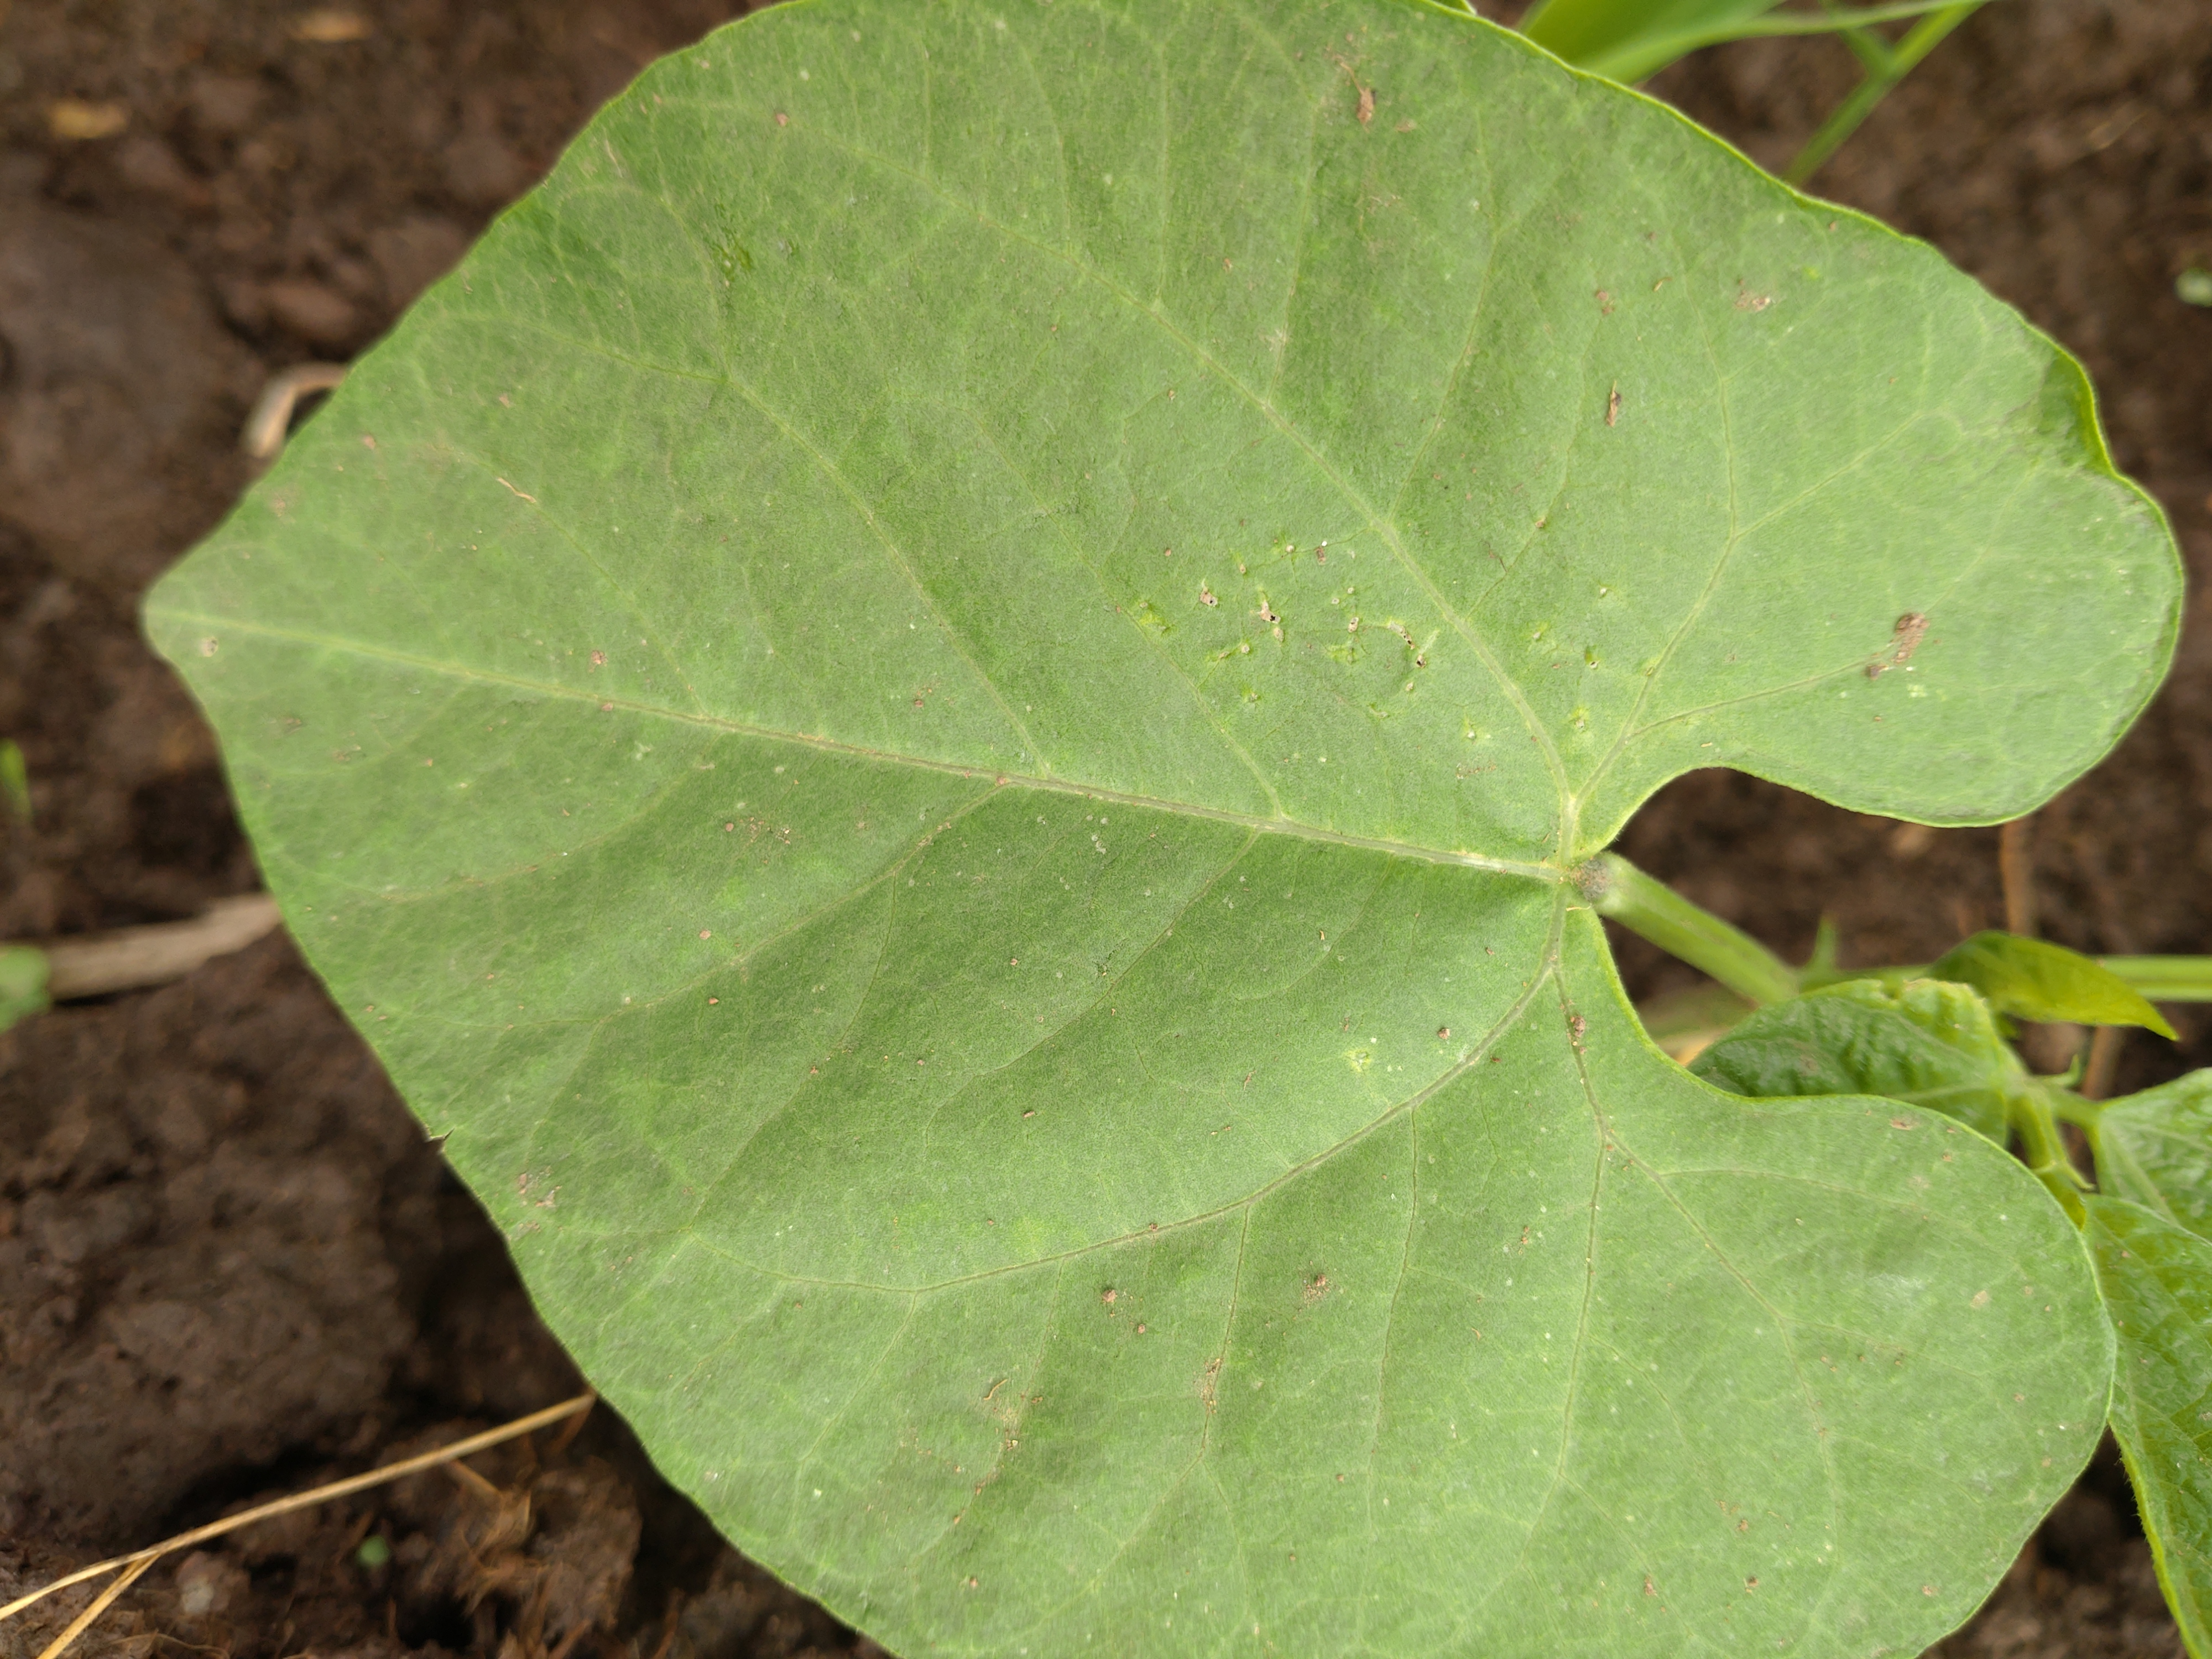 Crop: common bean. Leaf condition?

healthy
